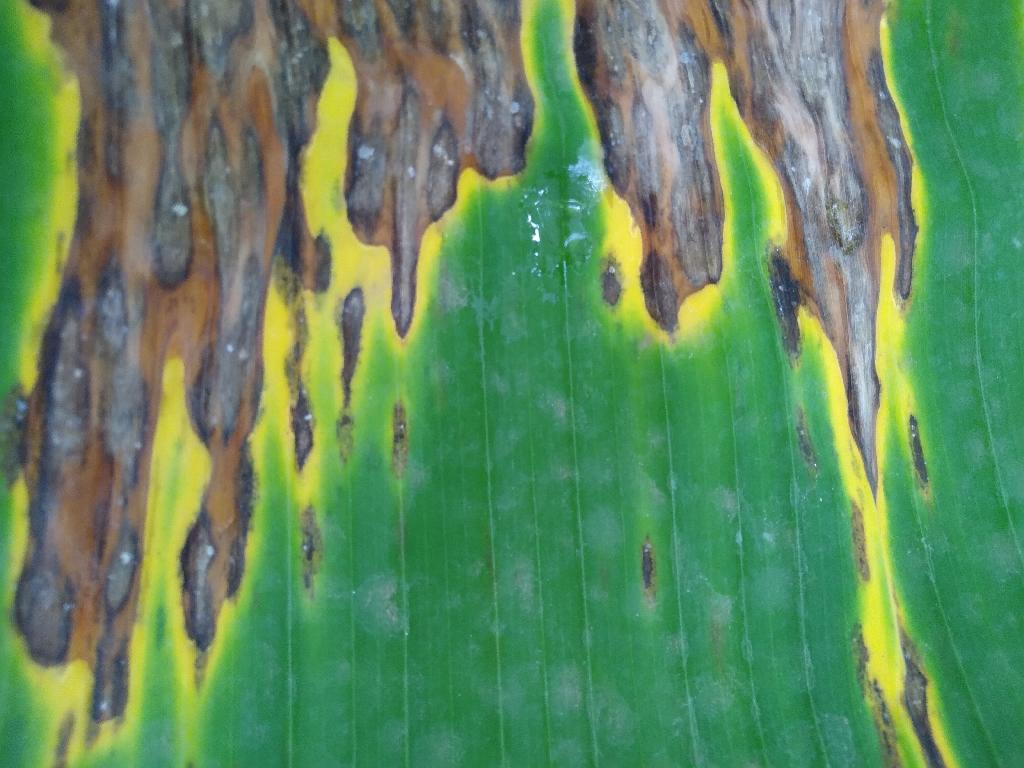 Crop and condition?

banana, black sigatoka
